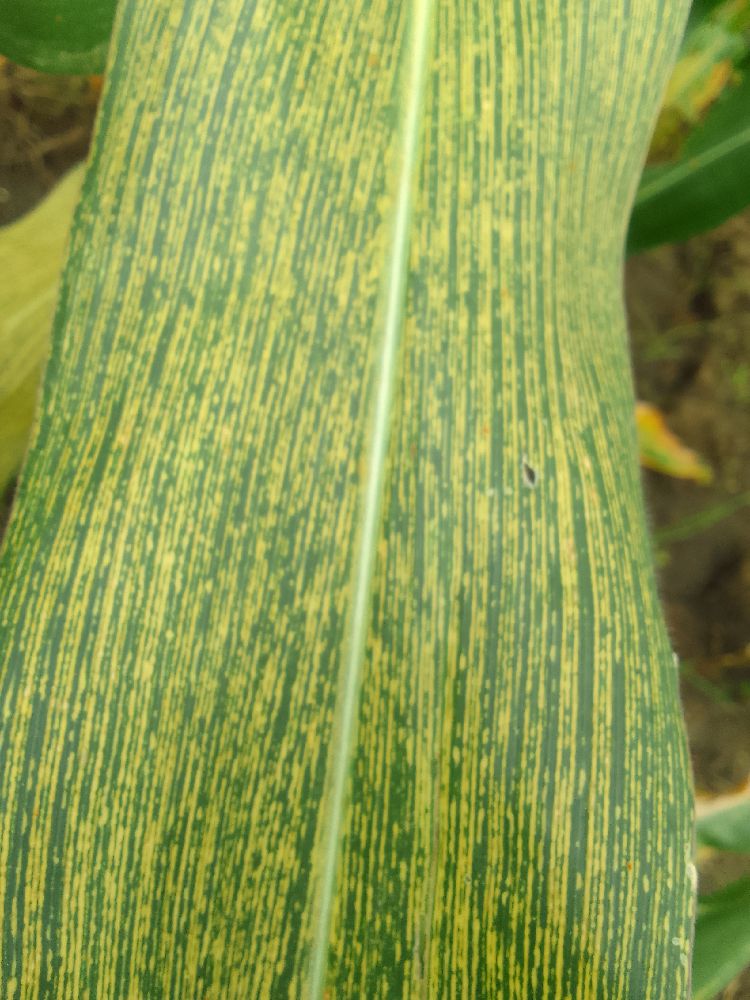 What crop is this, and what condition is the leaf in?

maize, maize streak virus
